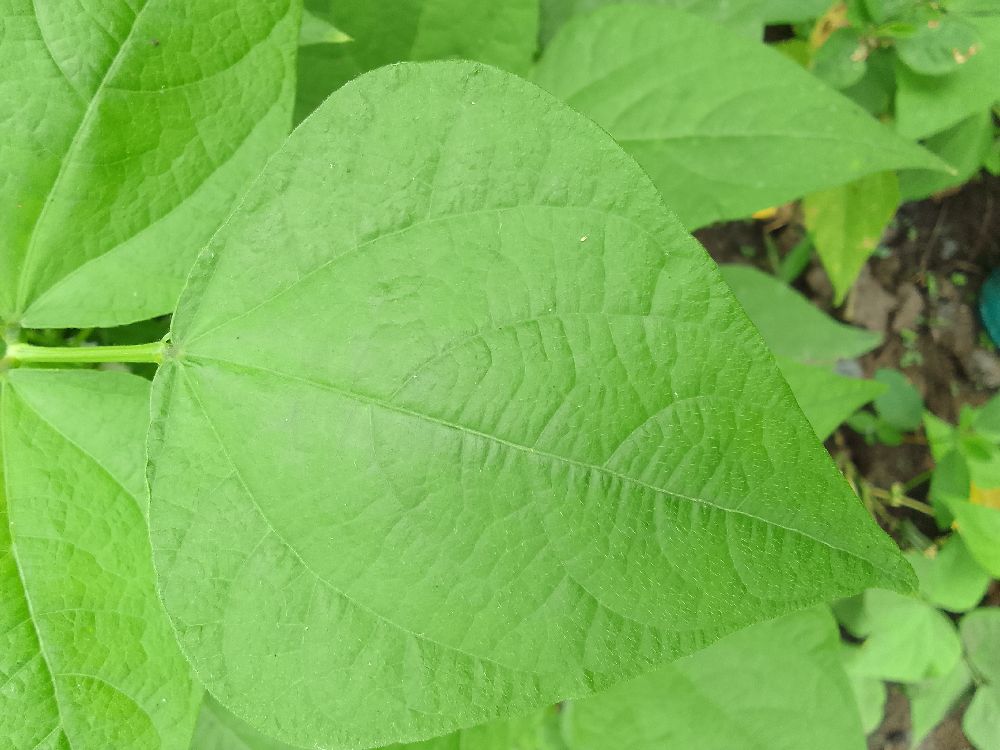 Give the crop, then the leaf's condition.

common bean, healthy
